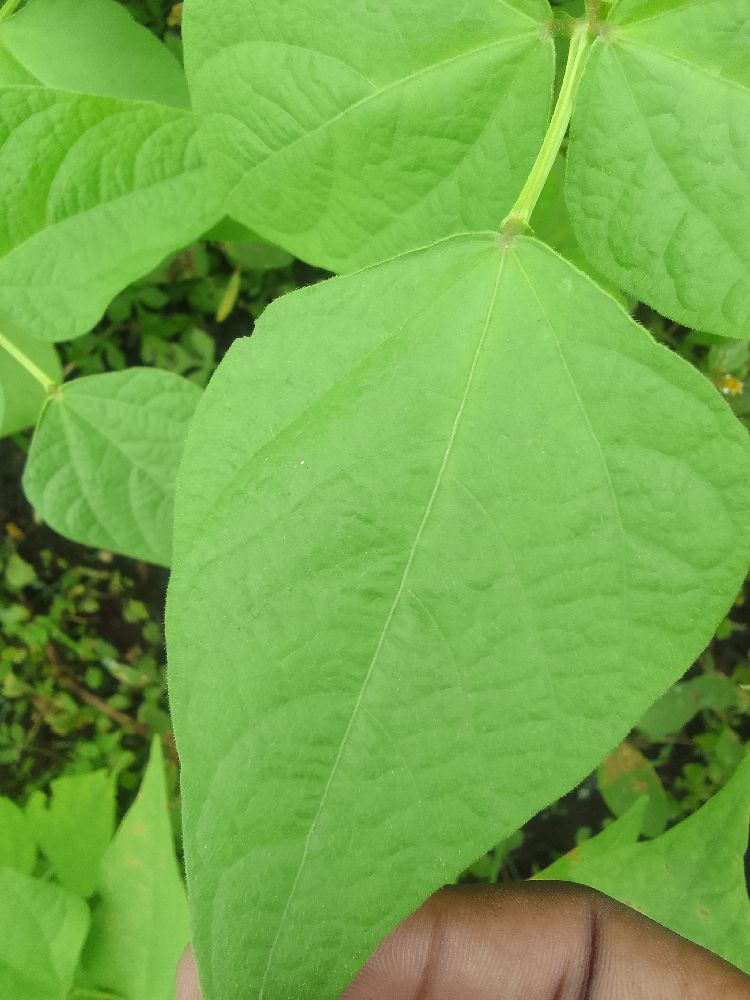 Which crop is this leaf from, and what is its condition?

common bean, healthy
